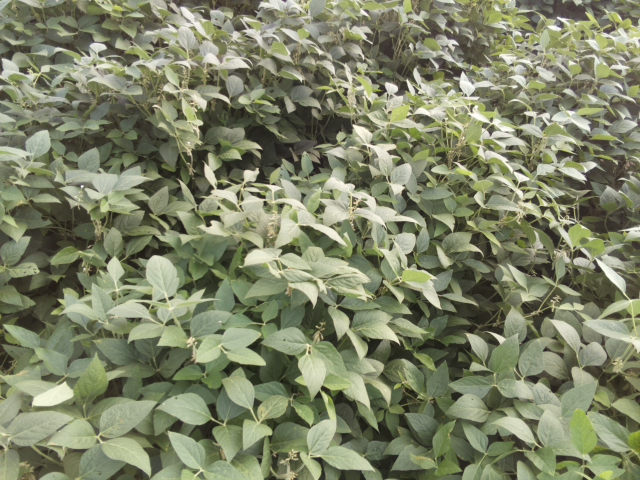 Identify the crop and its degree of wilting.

soybean, leaves with no wilting
